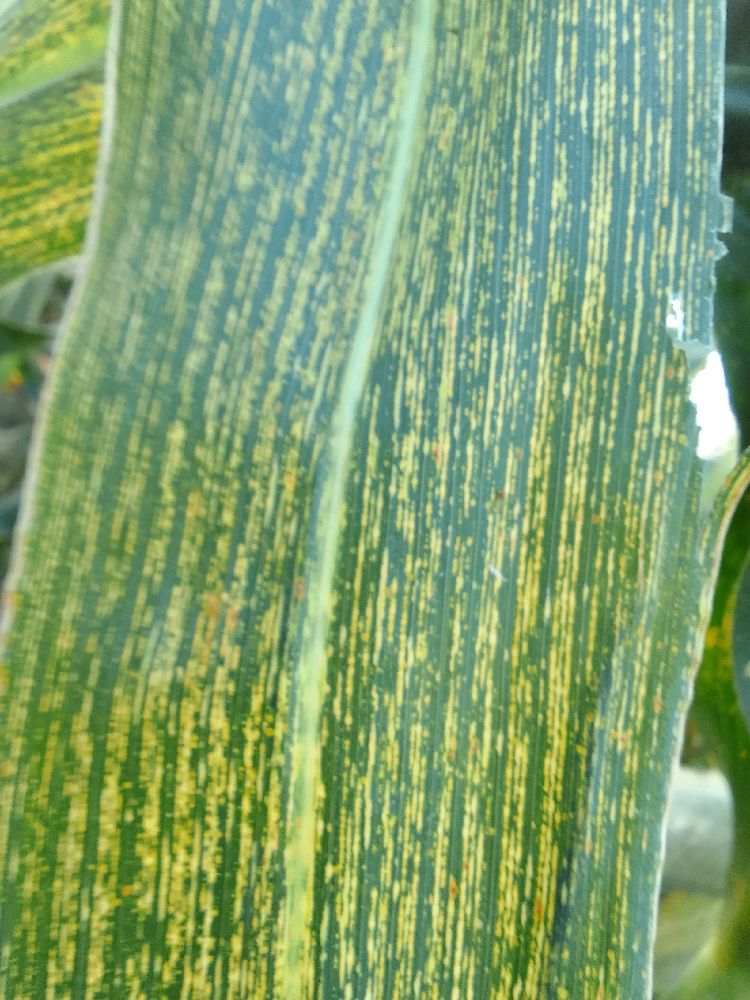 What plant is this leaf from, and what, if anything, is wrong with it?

maize, maize streak virus
